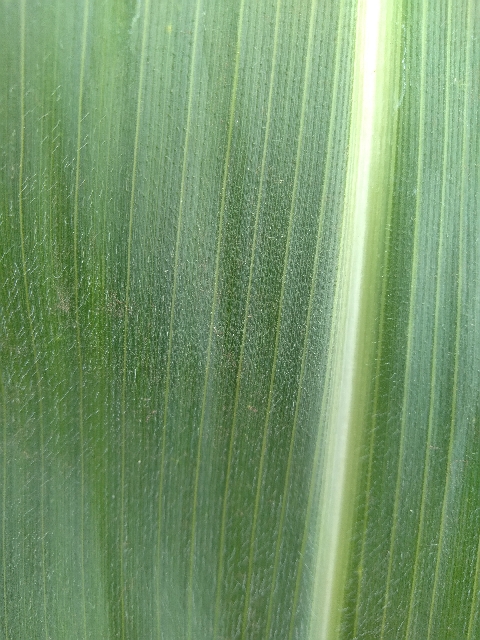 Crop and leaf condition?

maize, healthy
